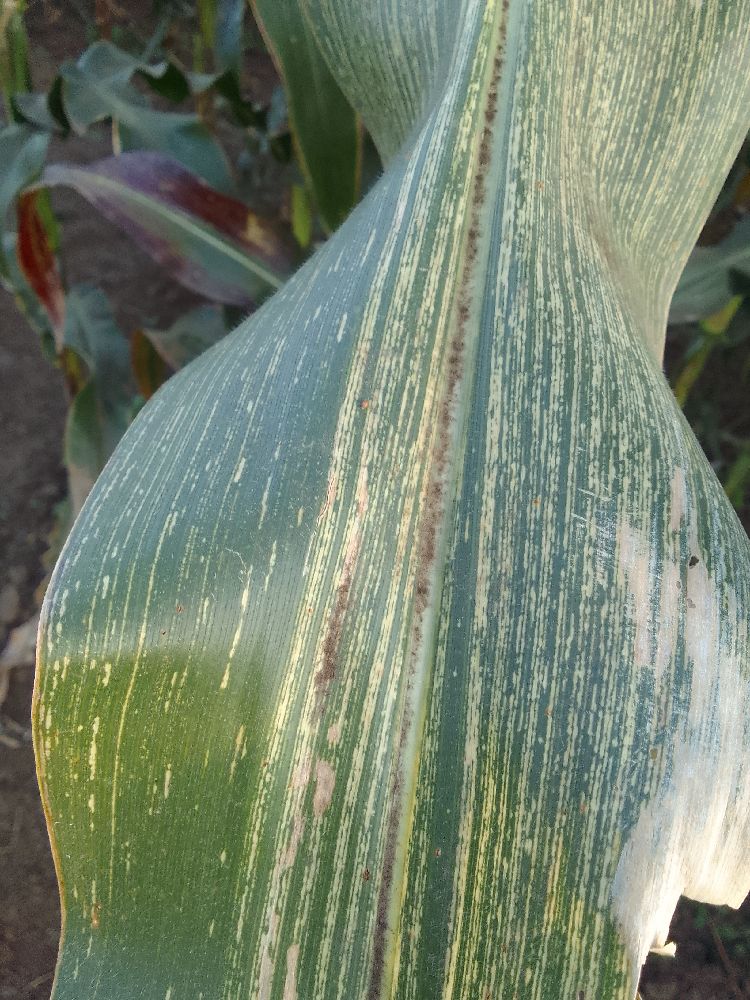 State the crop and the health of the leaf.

maize, maize streak virus
